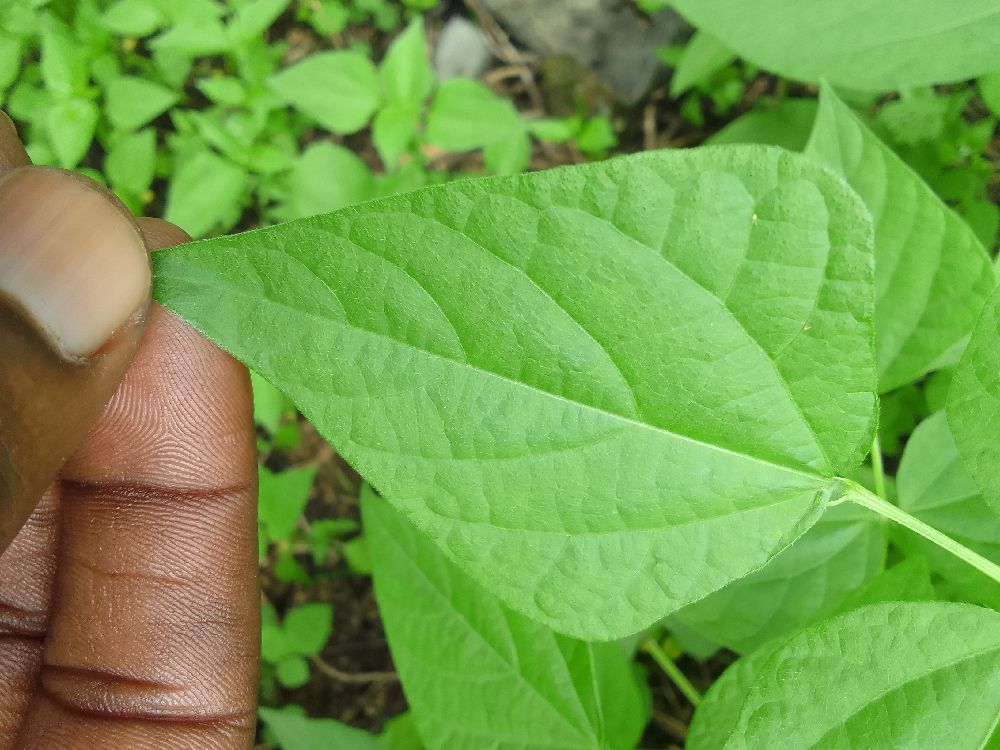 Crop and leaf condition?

common bean, healthy
